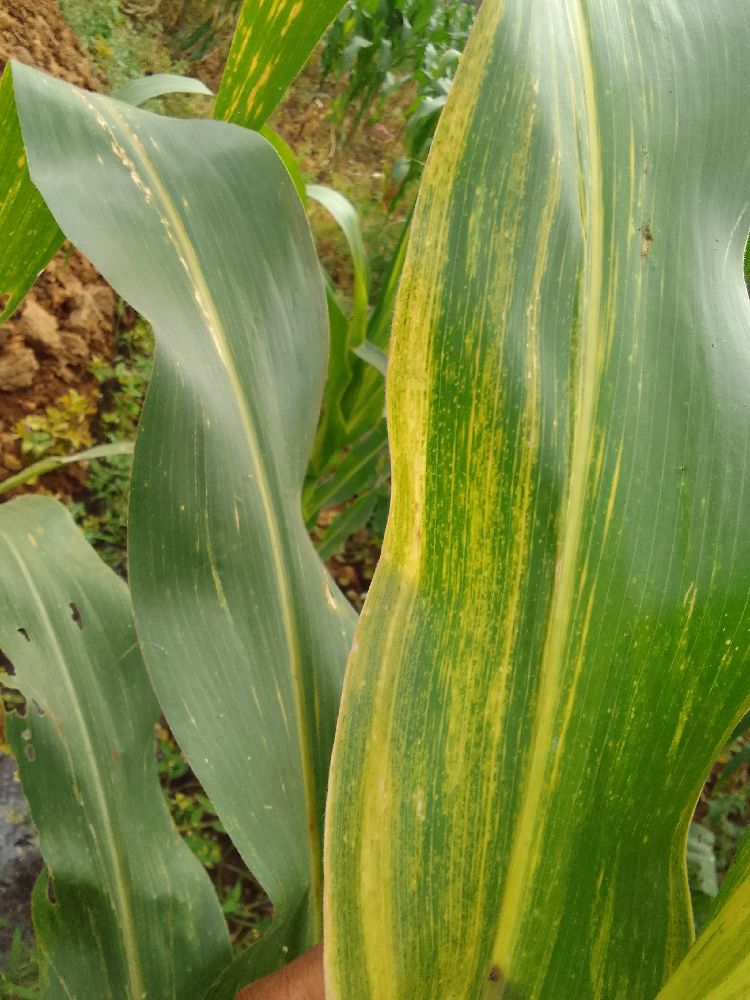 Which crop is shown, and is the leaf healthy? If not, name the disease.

maize, maize lethal necrosis
